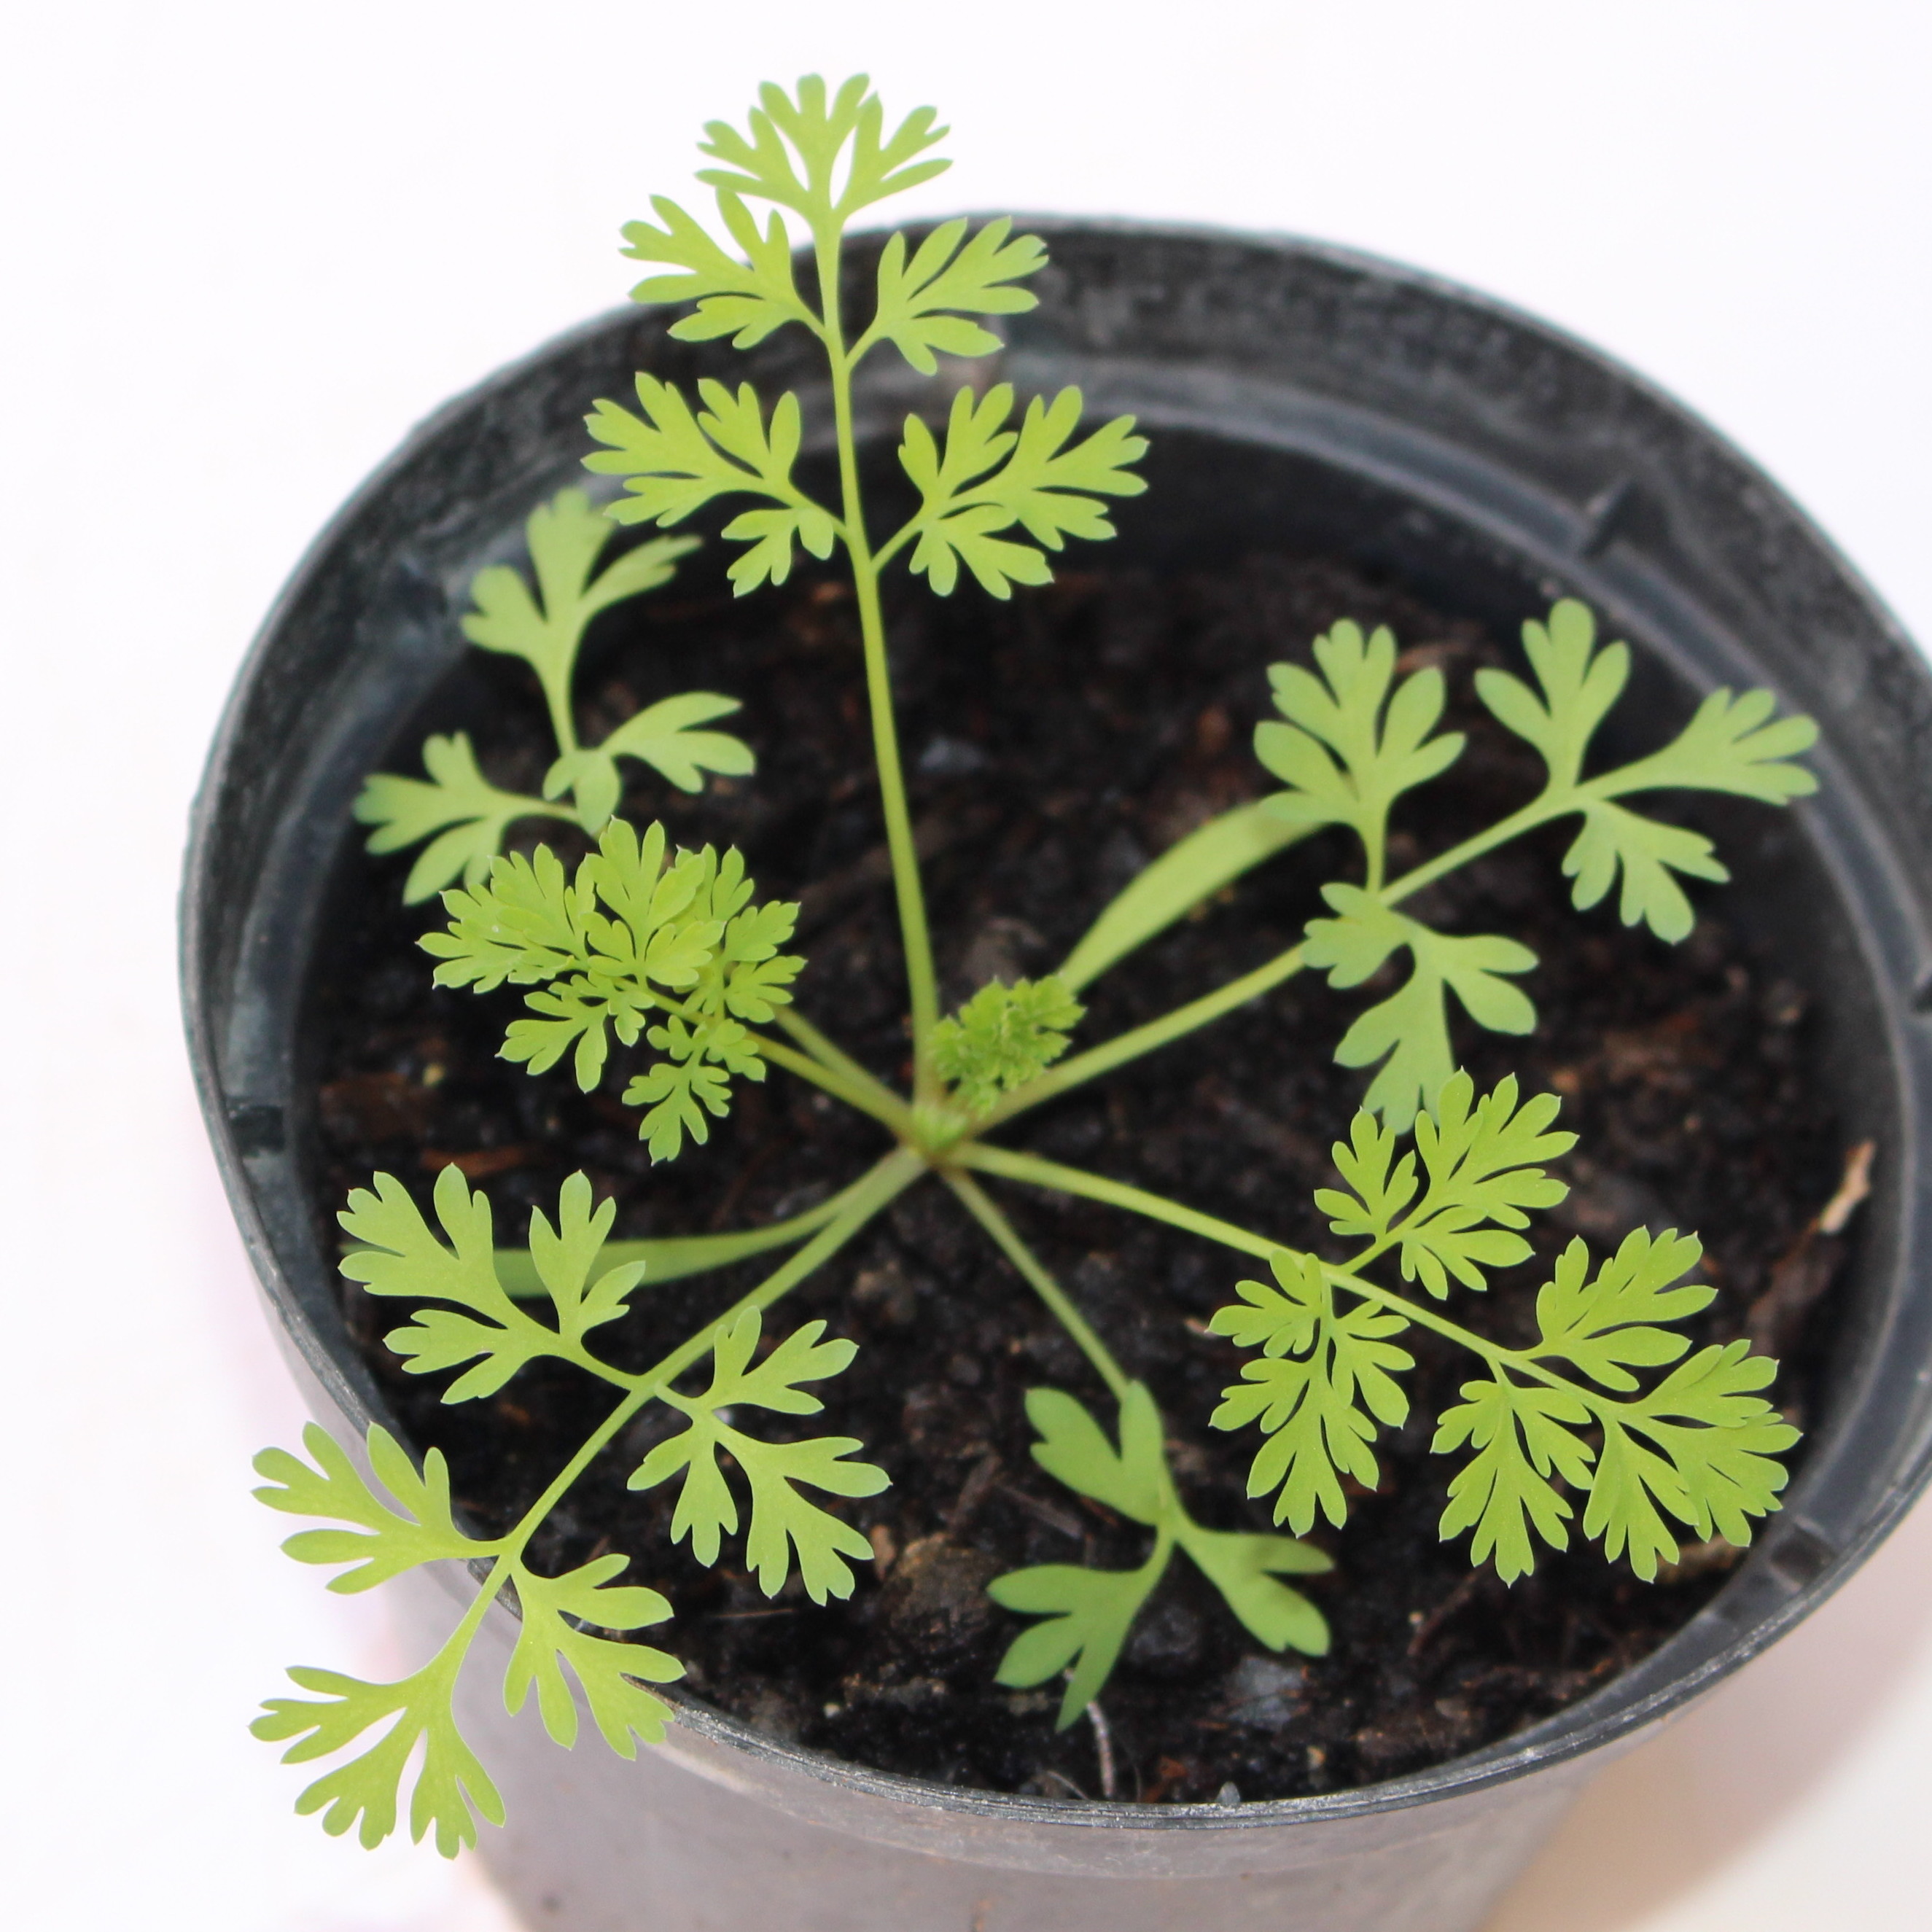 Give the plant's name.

Fumaria officinalis
